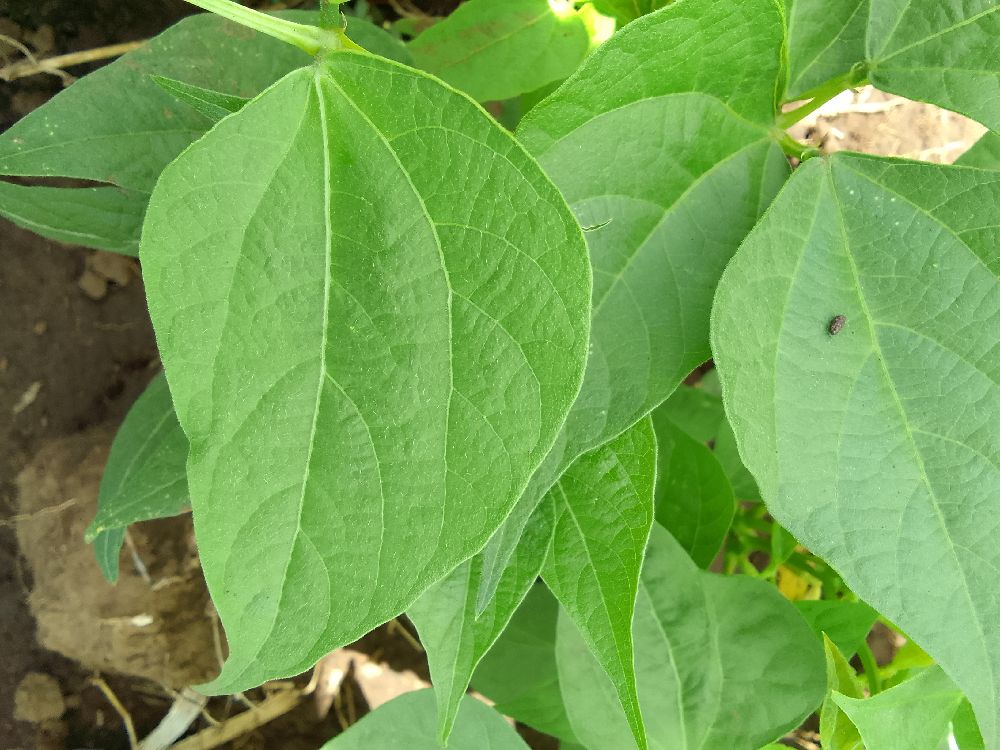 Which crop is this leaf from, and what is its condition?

common bean, healthy
